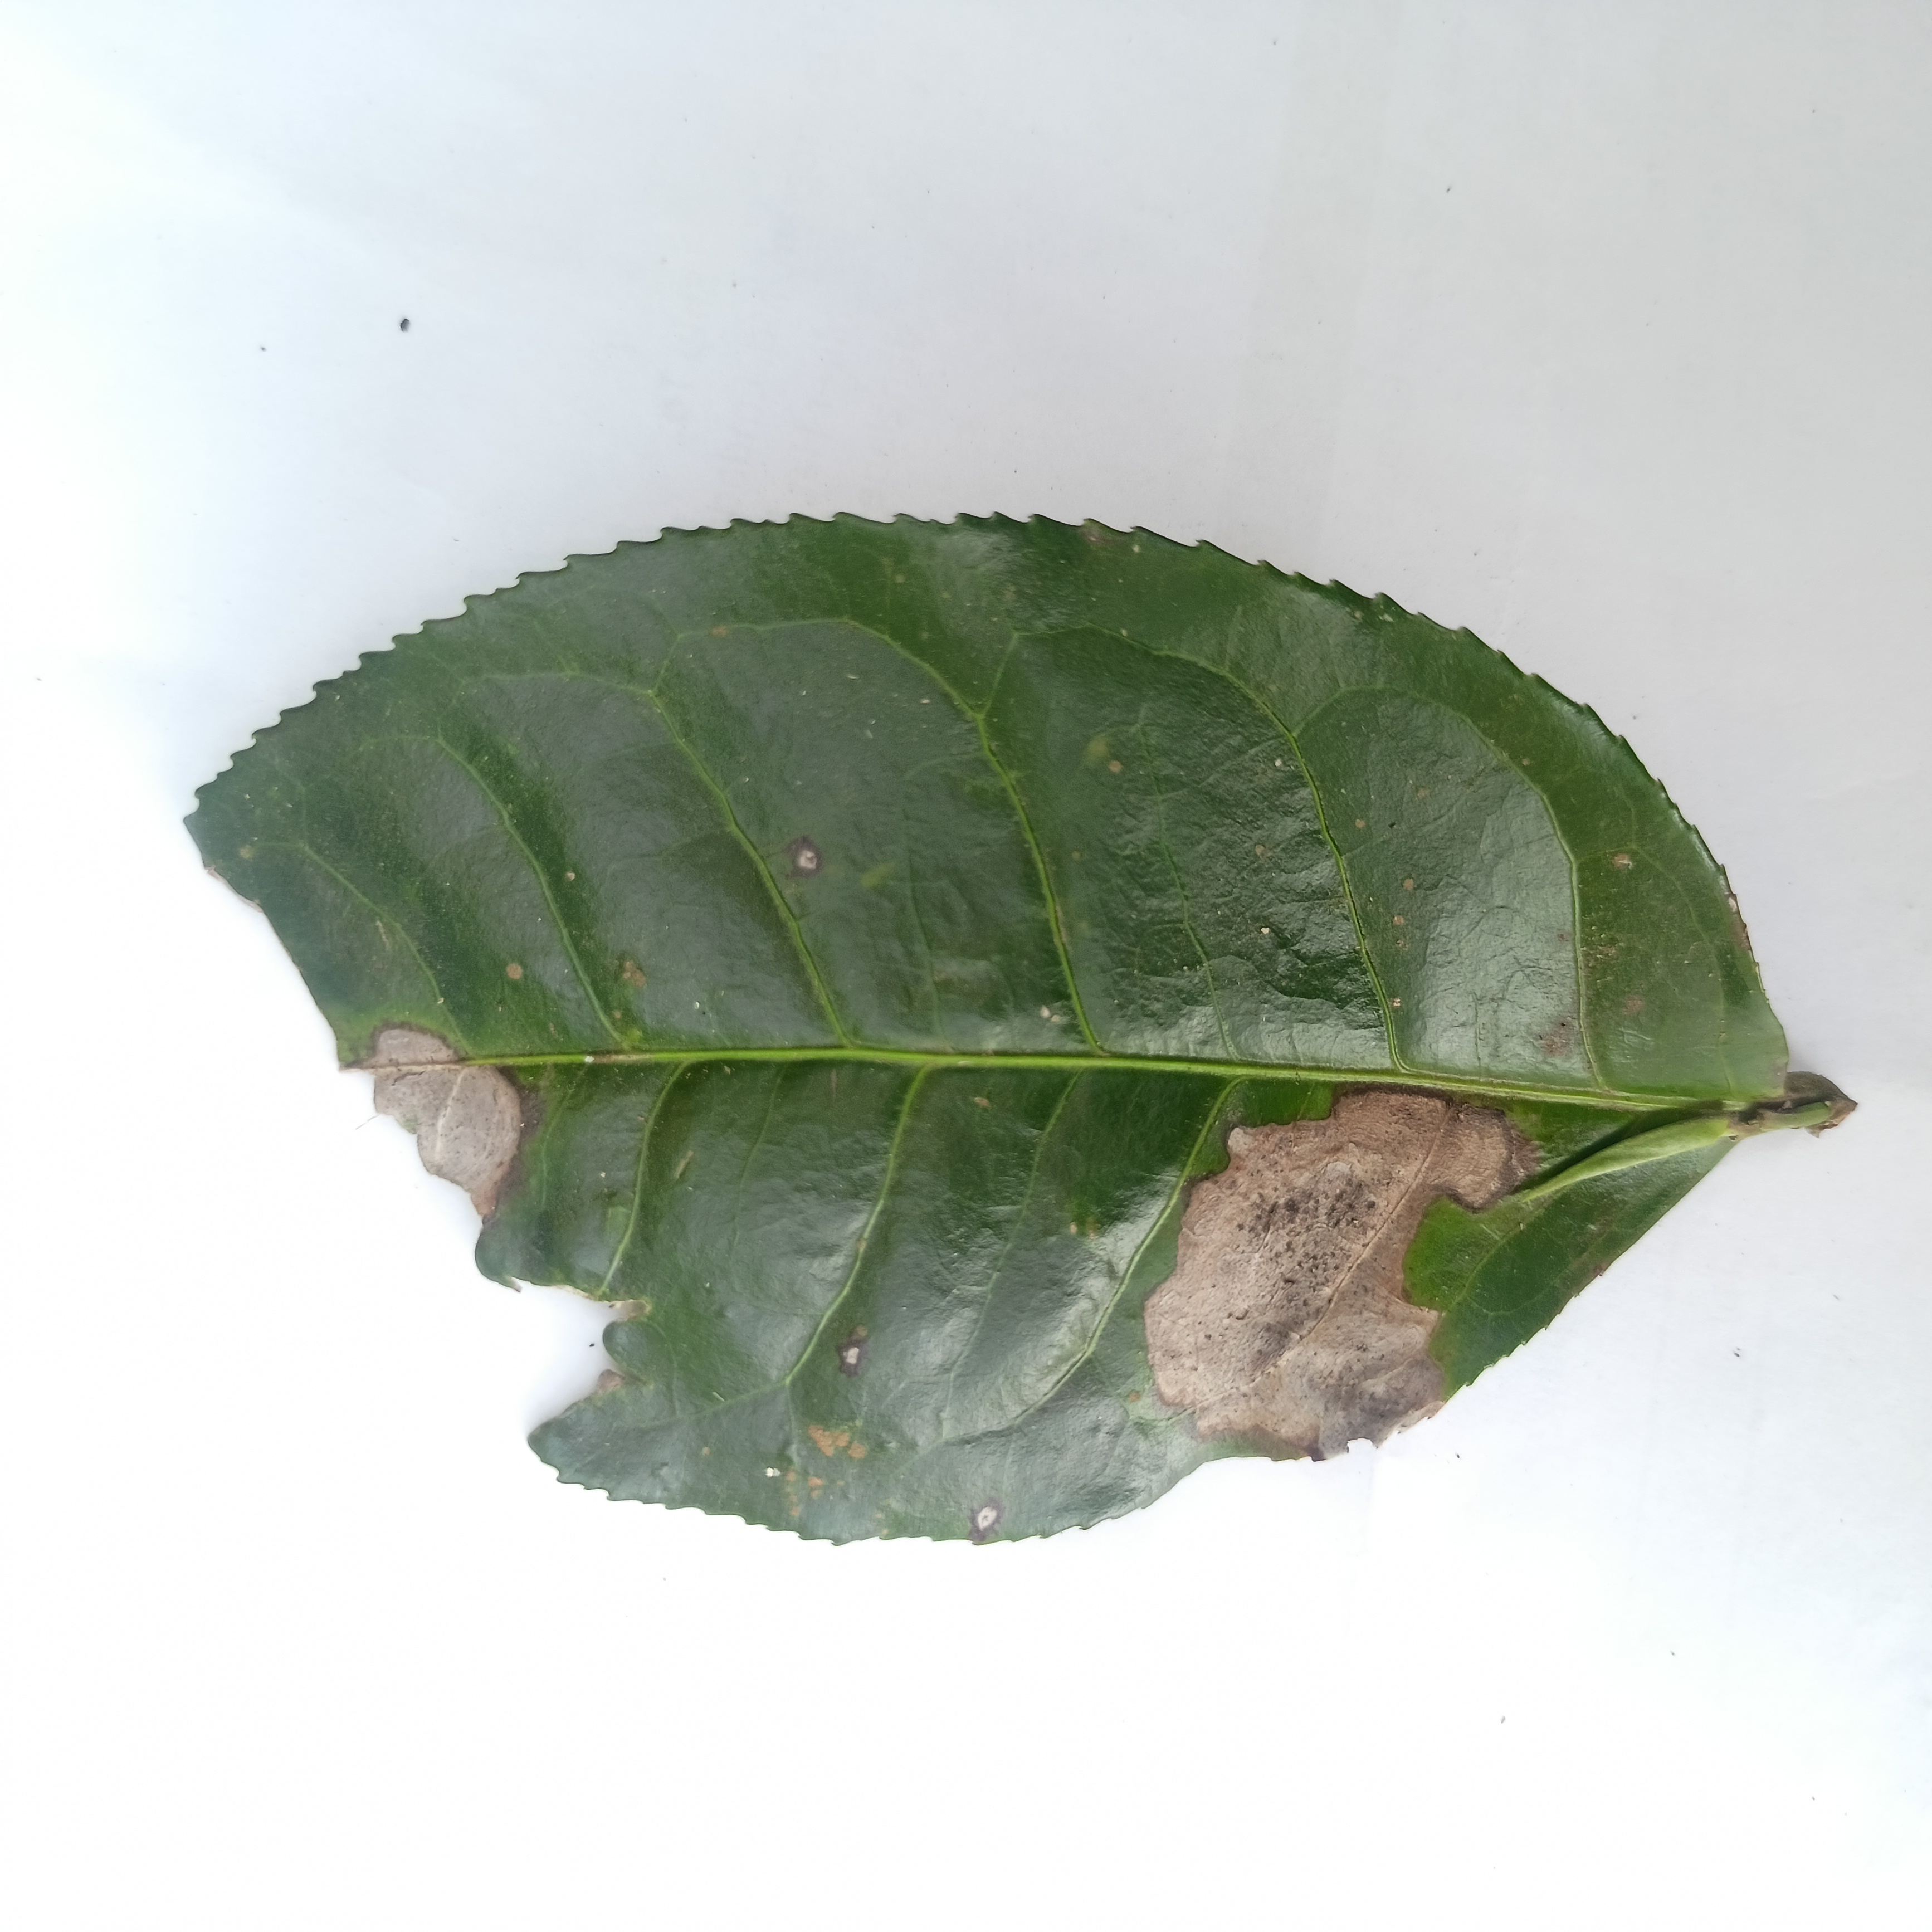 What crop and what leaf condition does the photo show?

tea, brown blight
